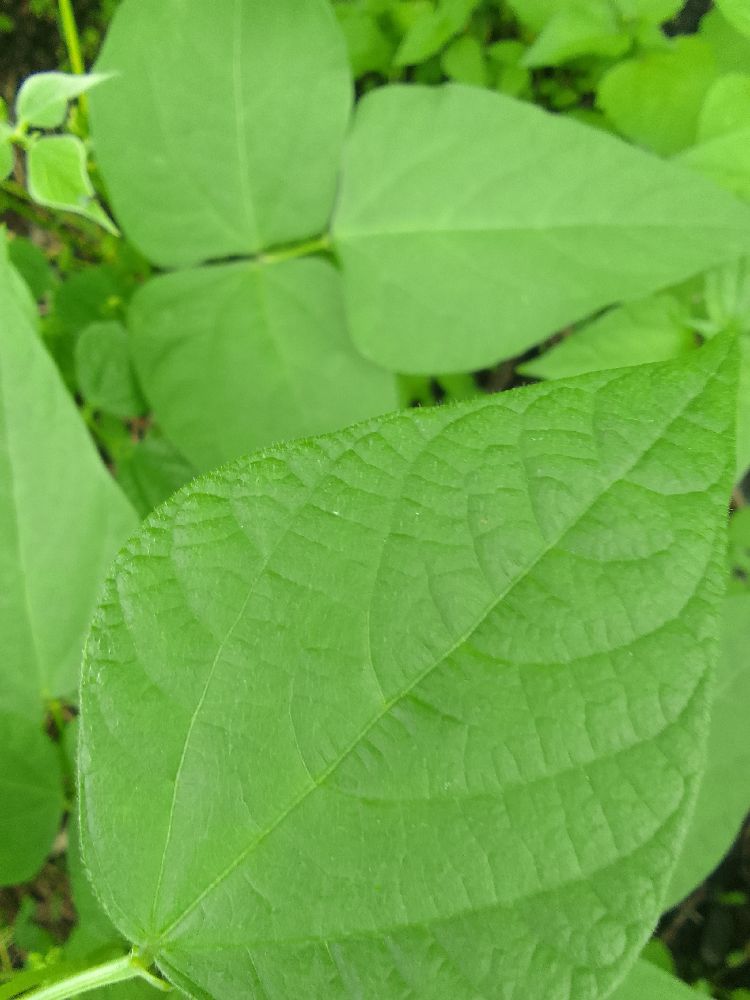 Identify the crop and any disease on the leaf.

common bean, healthy
